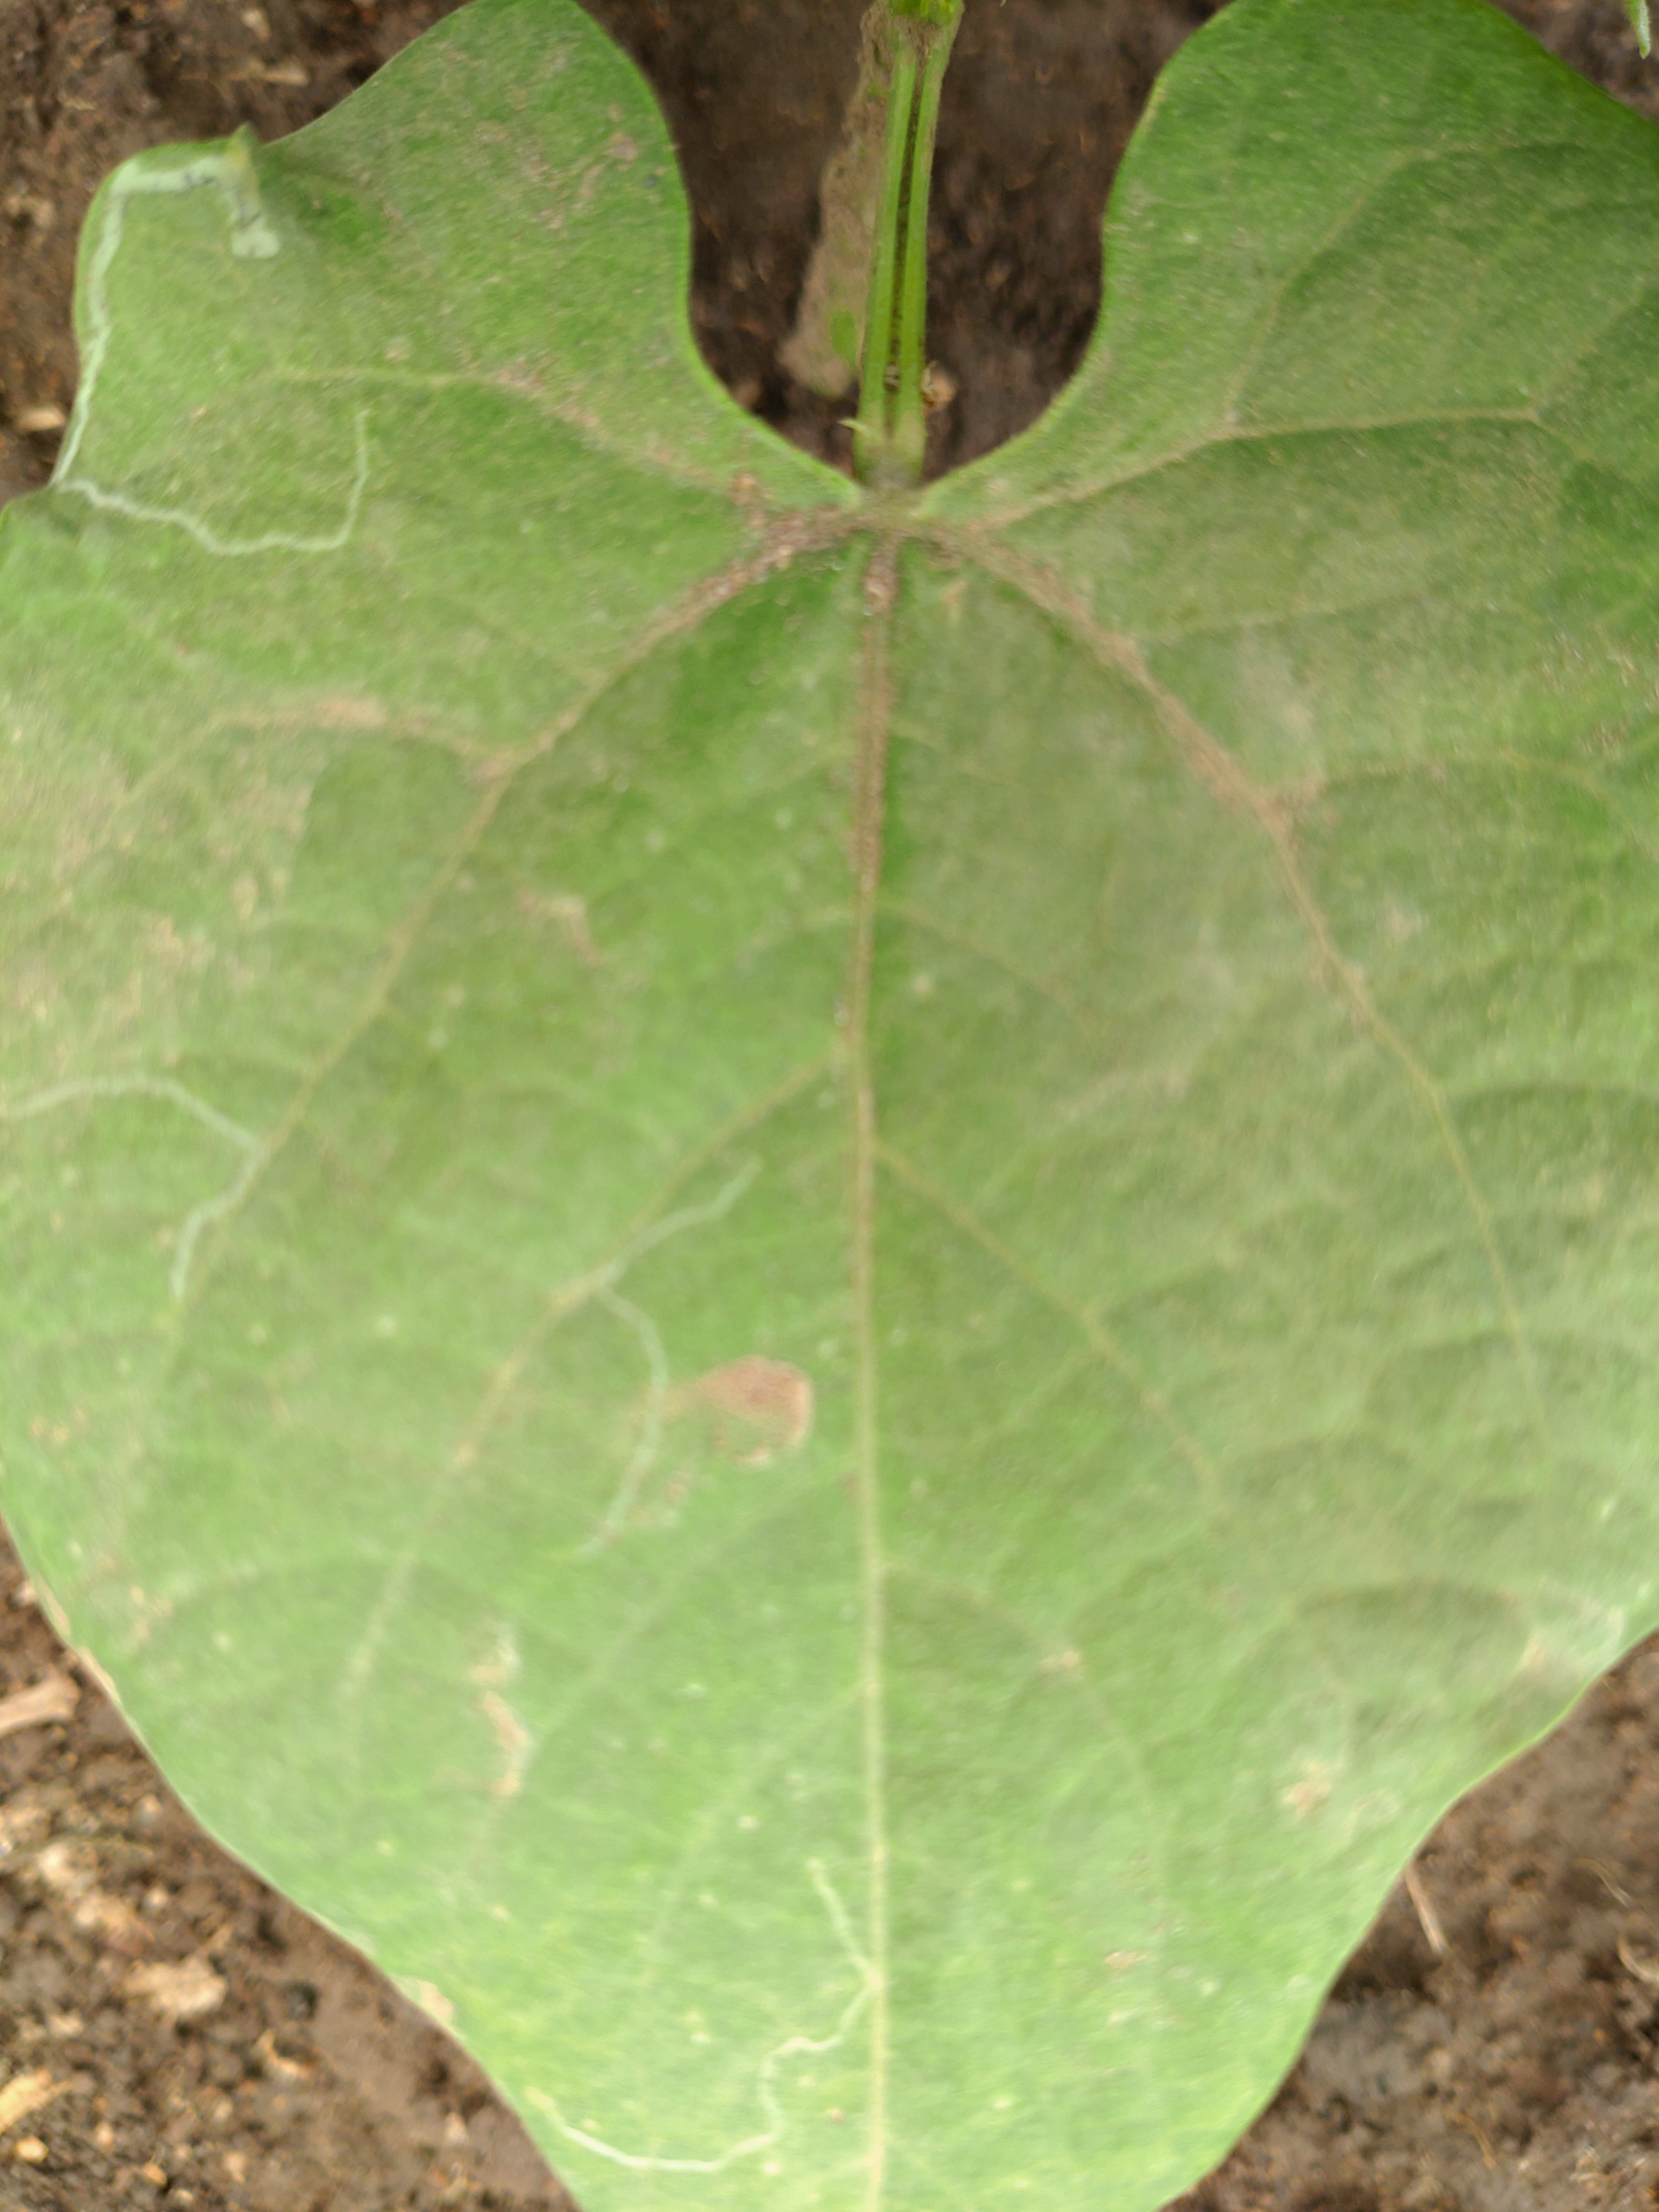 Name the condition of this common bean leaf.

healthy
